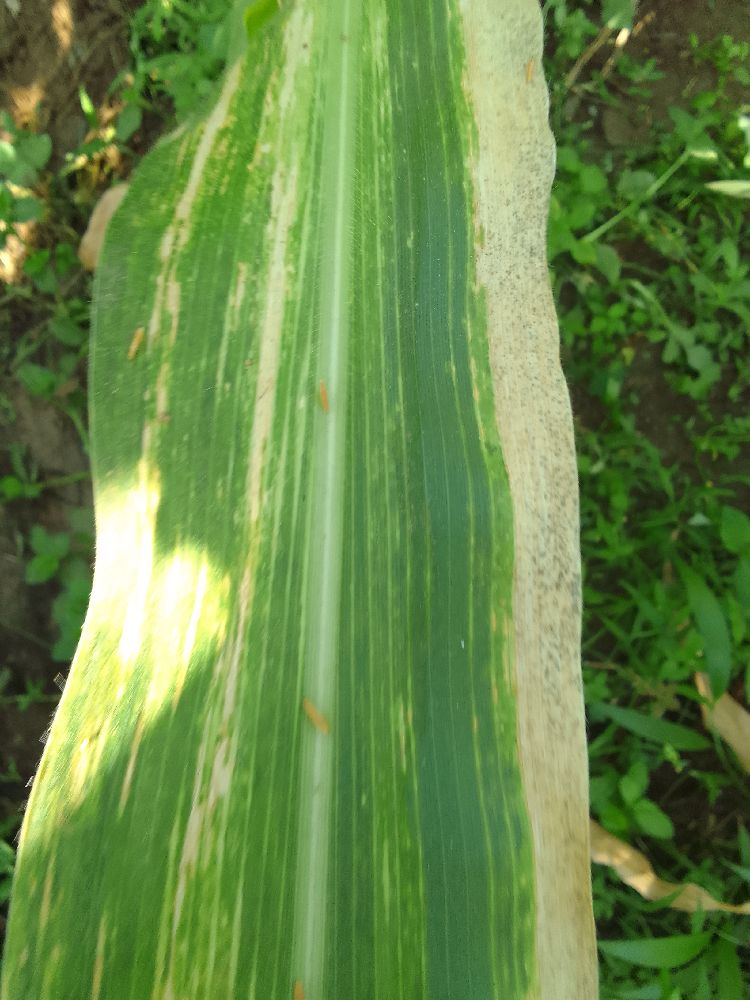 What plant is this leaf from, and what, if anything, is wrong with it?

maize, maize lethal necrosis
